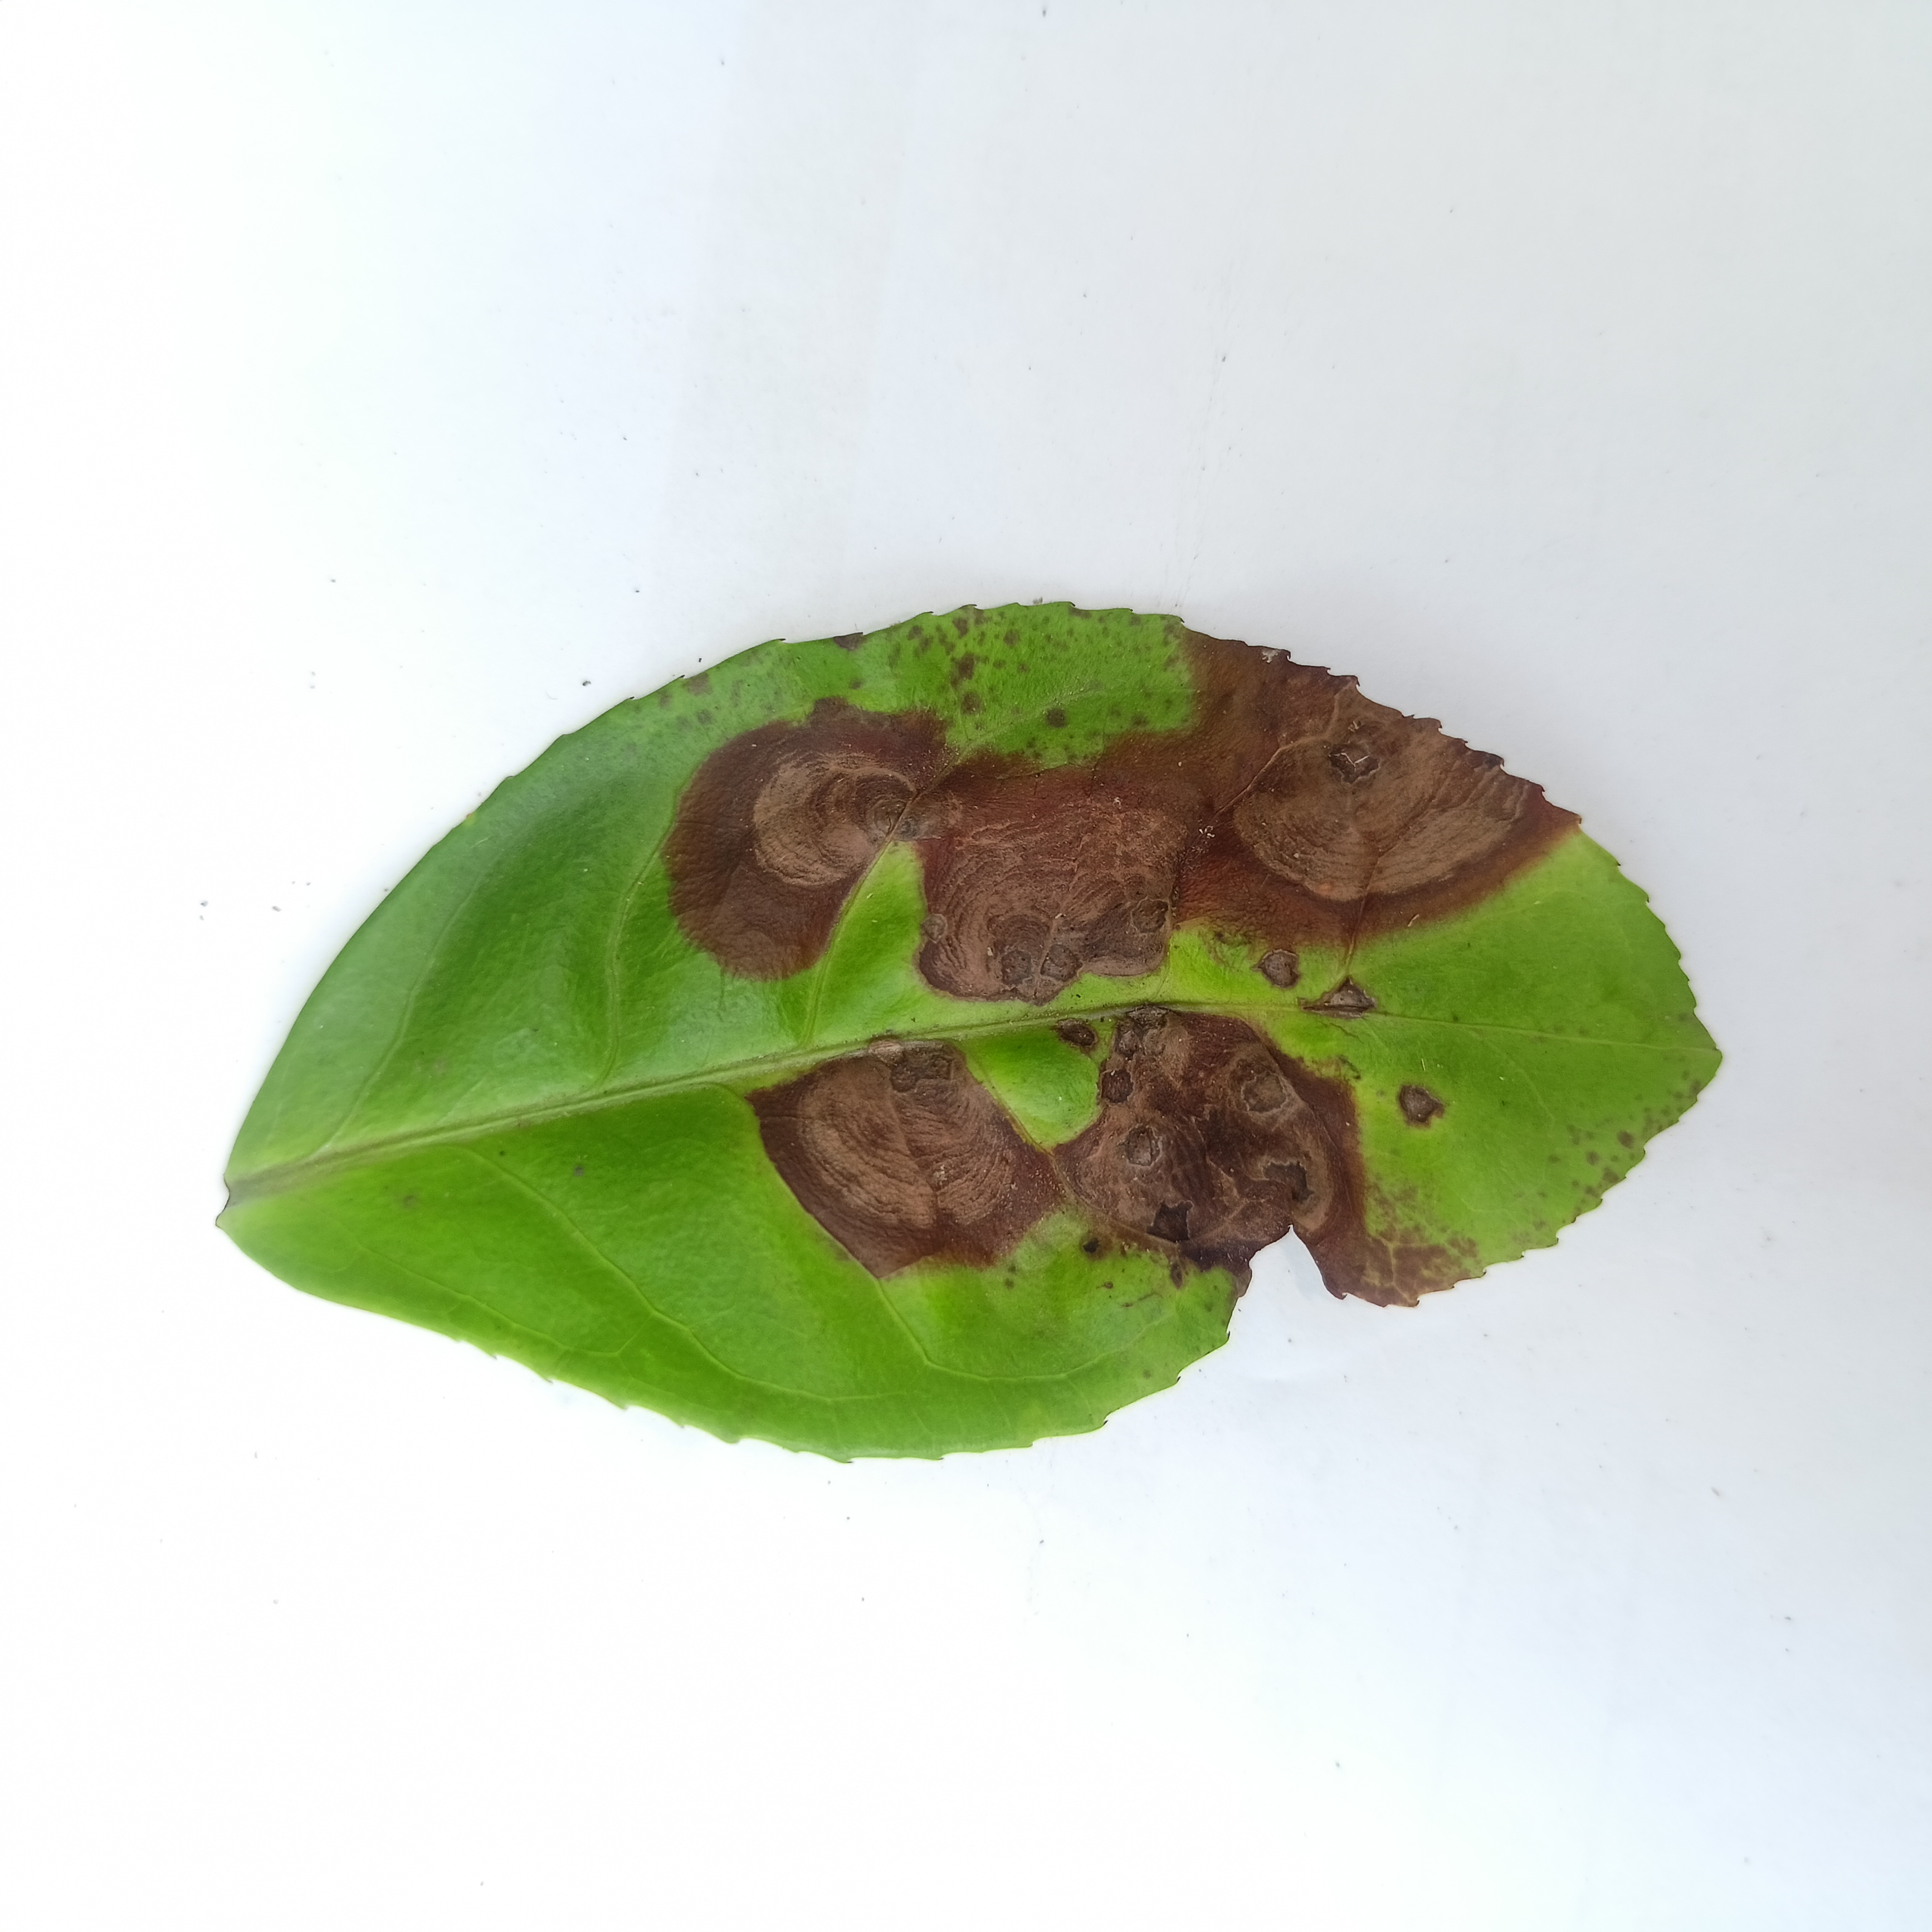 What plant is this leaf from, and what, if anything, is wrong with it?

tea, brown blight
